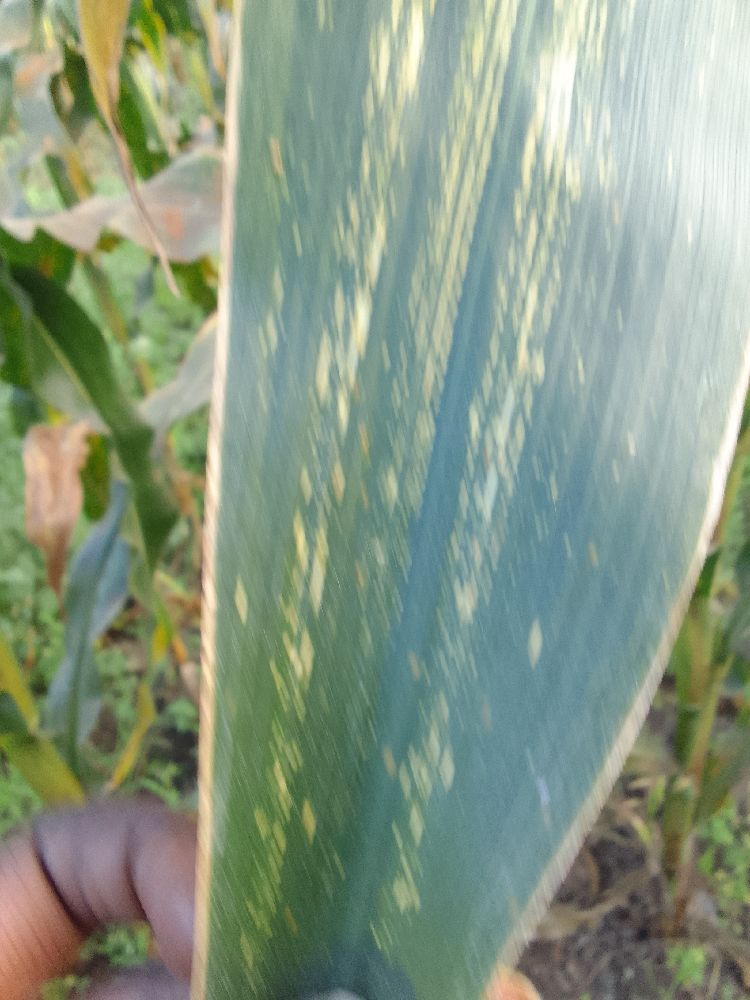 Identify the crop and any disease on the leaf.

maize, maize streak virus
